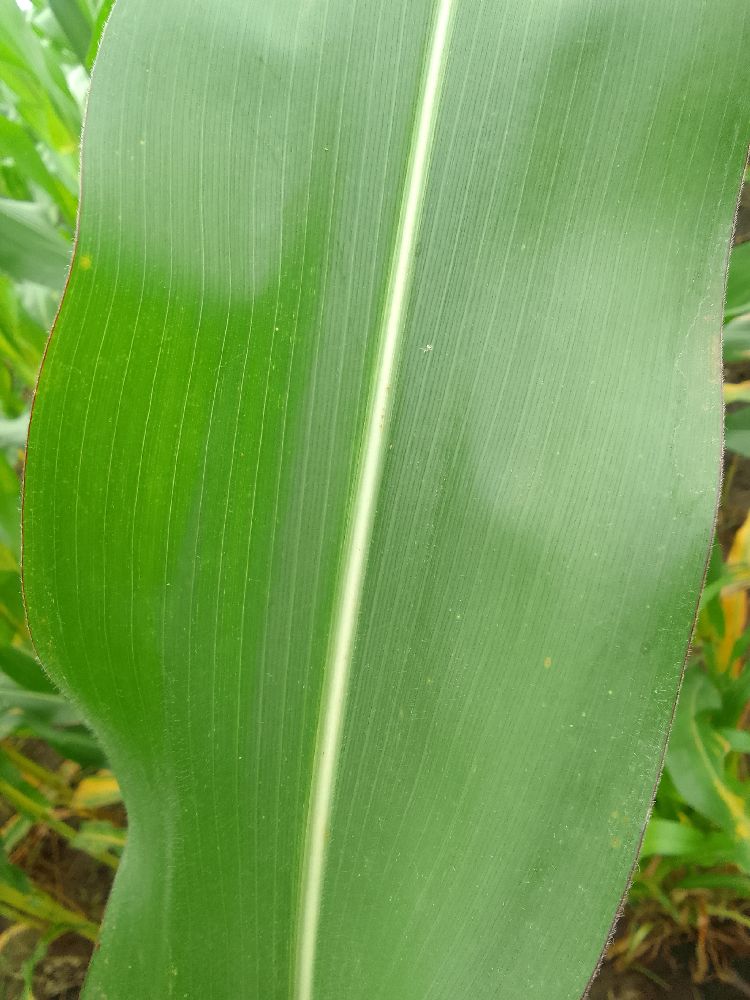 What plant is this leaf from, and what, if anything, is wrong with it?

maize, healthy
